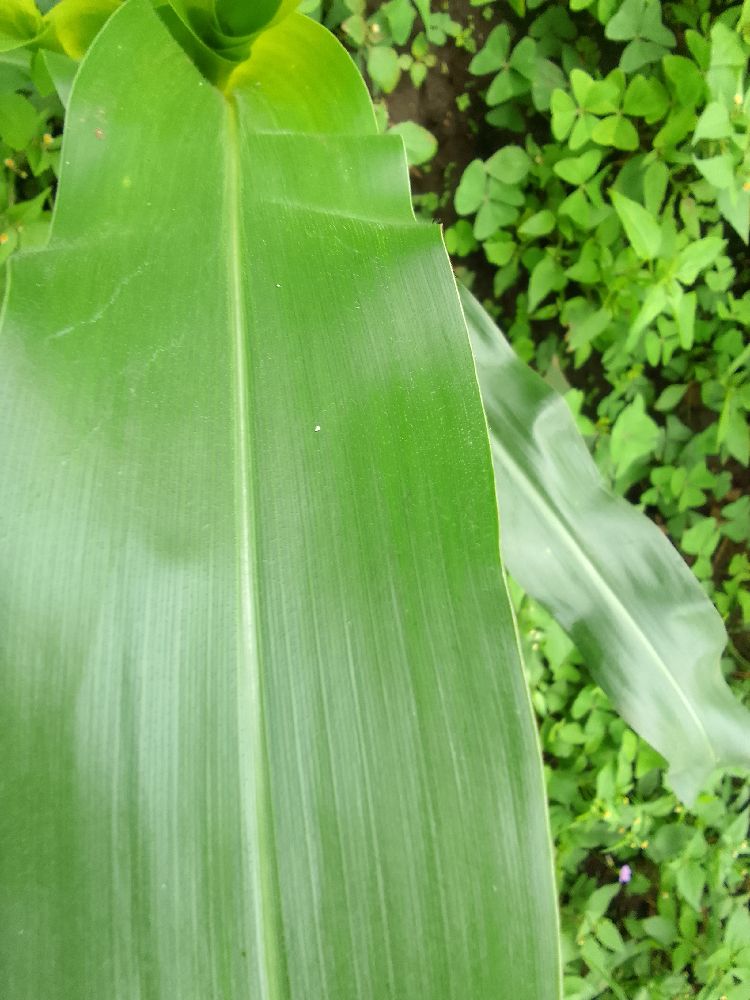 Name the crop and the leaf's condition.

maize, healthy
